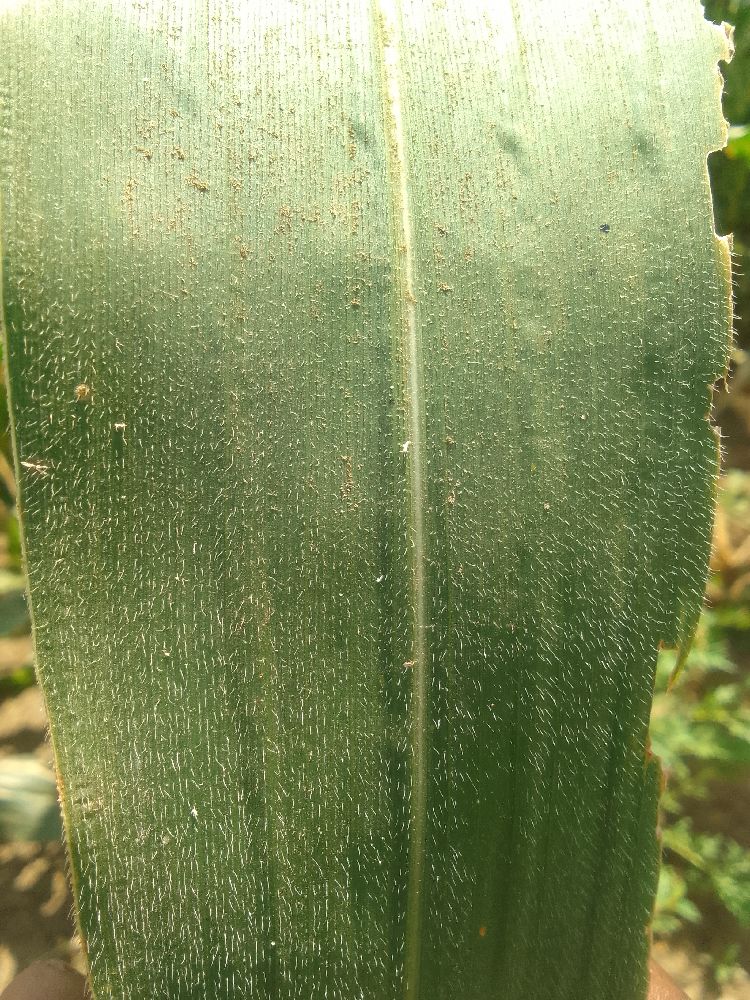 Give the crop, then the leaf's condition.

maize, healthy
